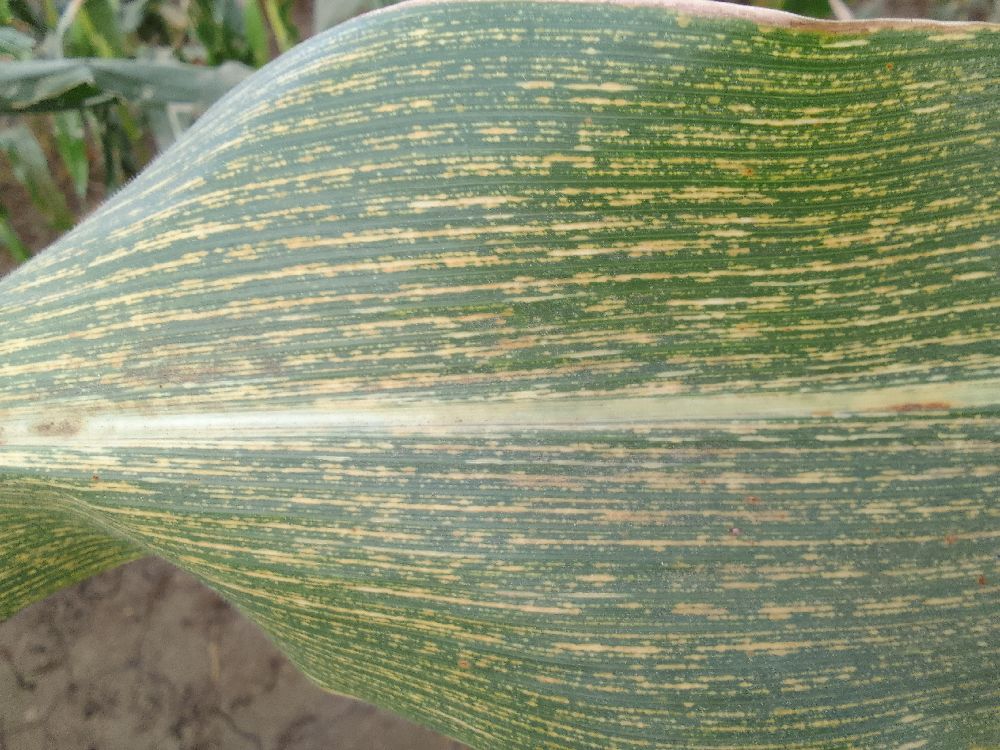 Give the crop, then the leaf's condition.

maize, maize streak virus
